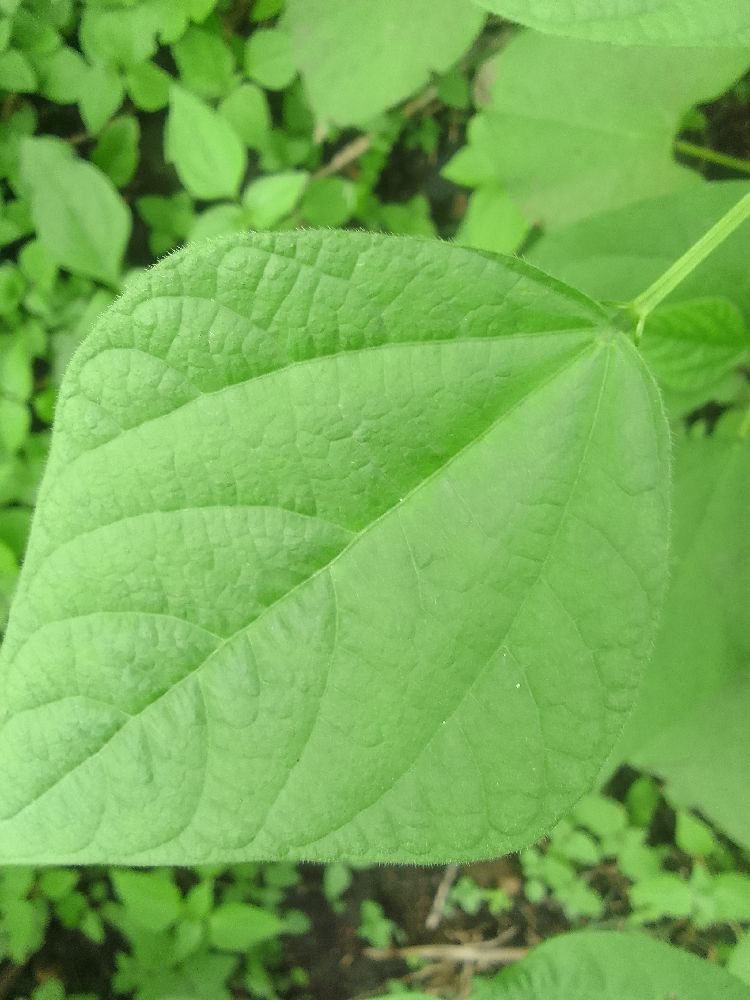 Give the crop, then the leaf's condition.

common bean, healthy
